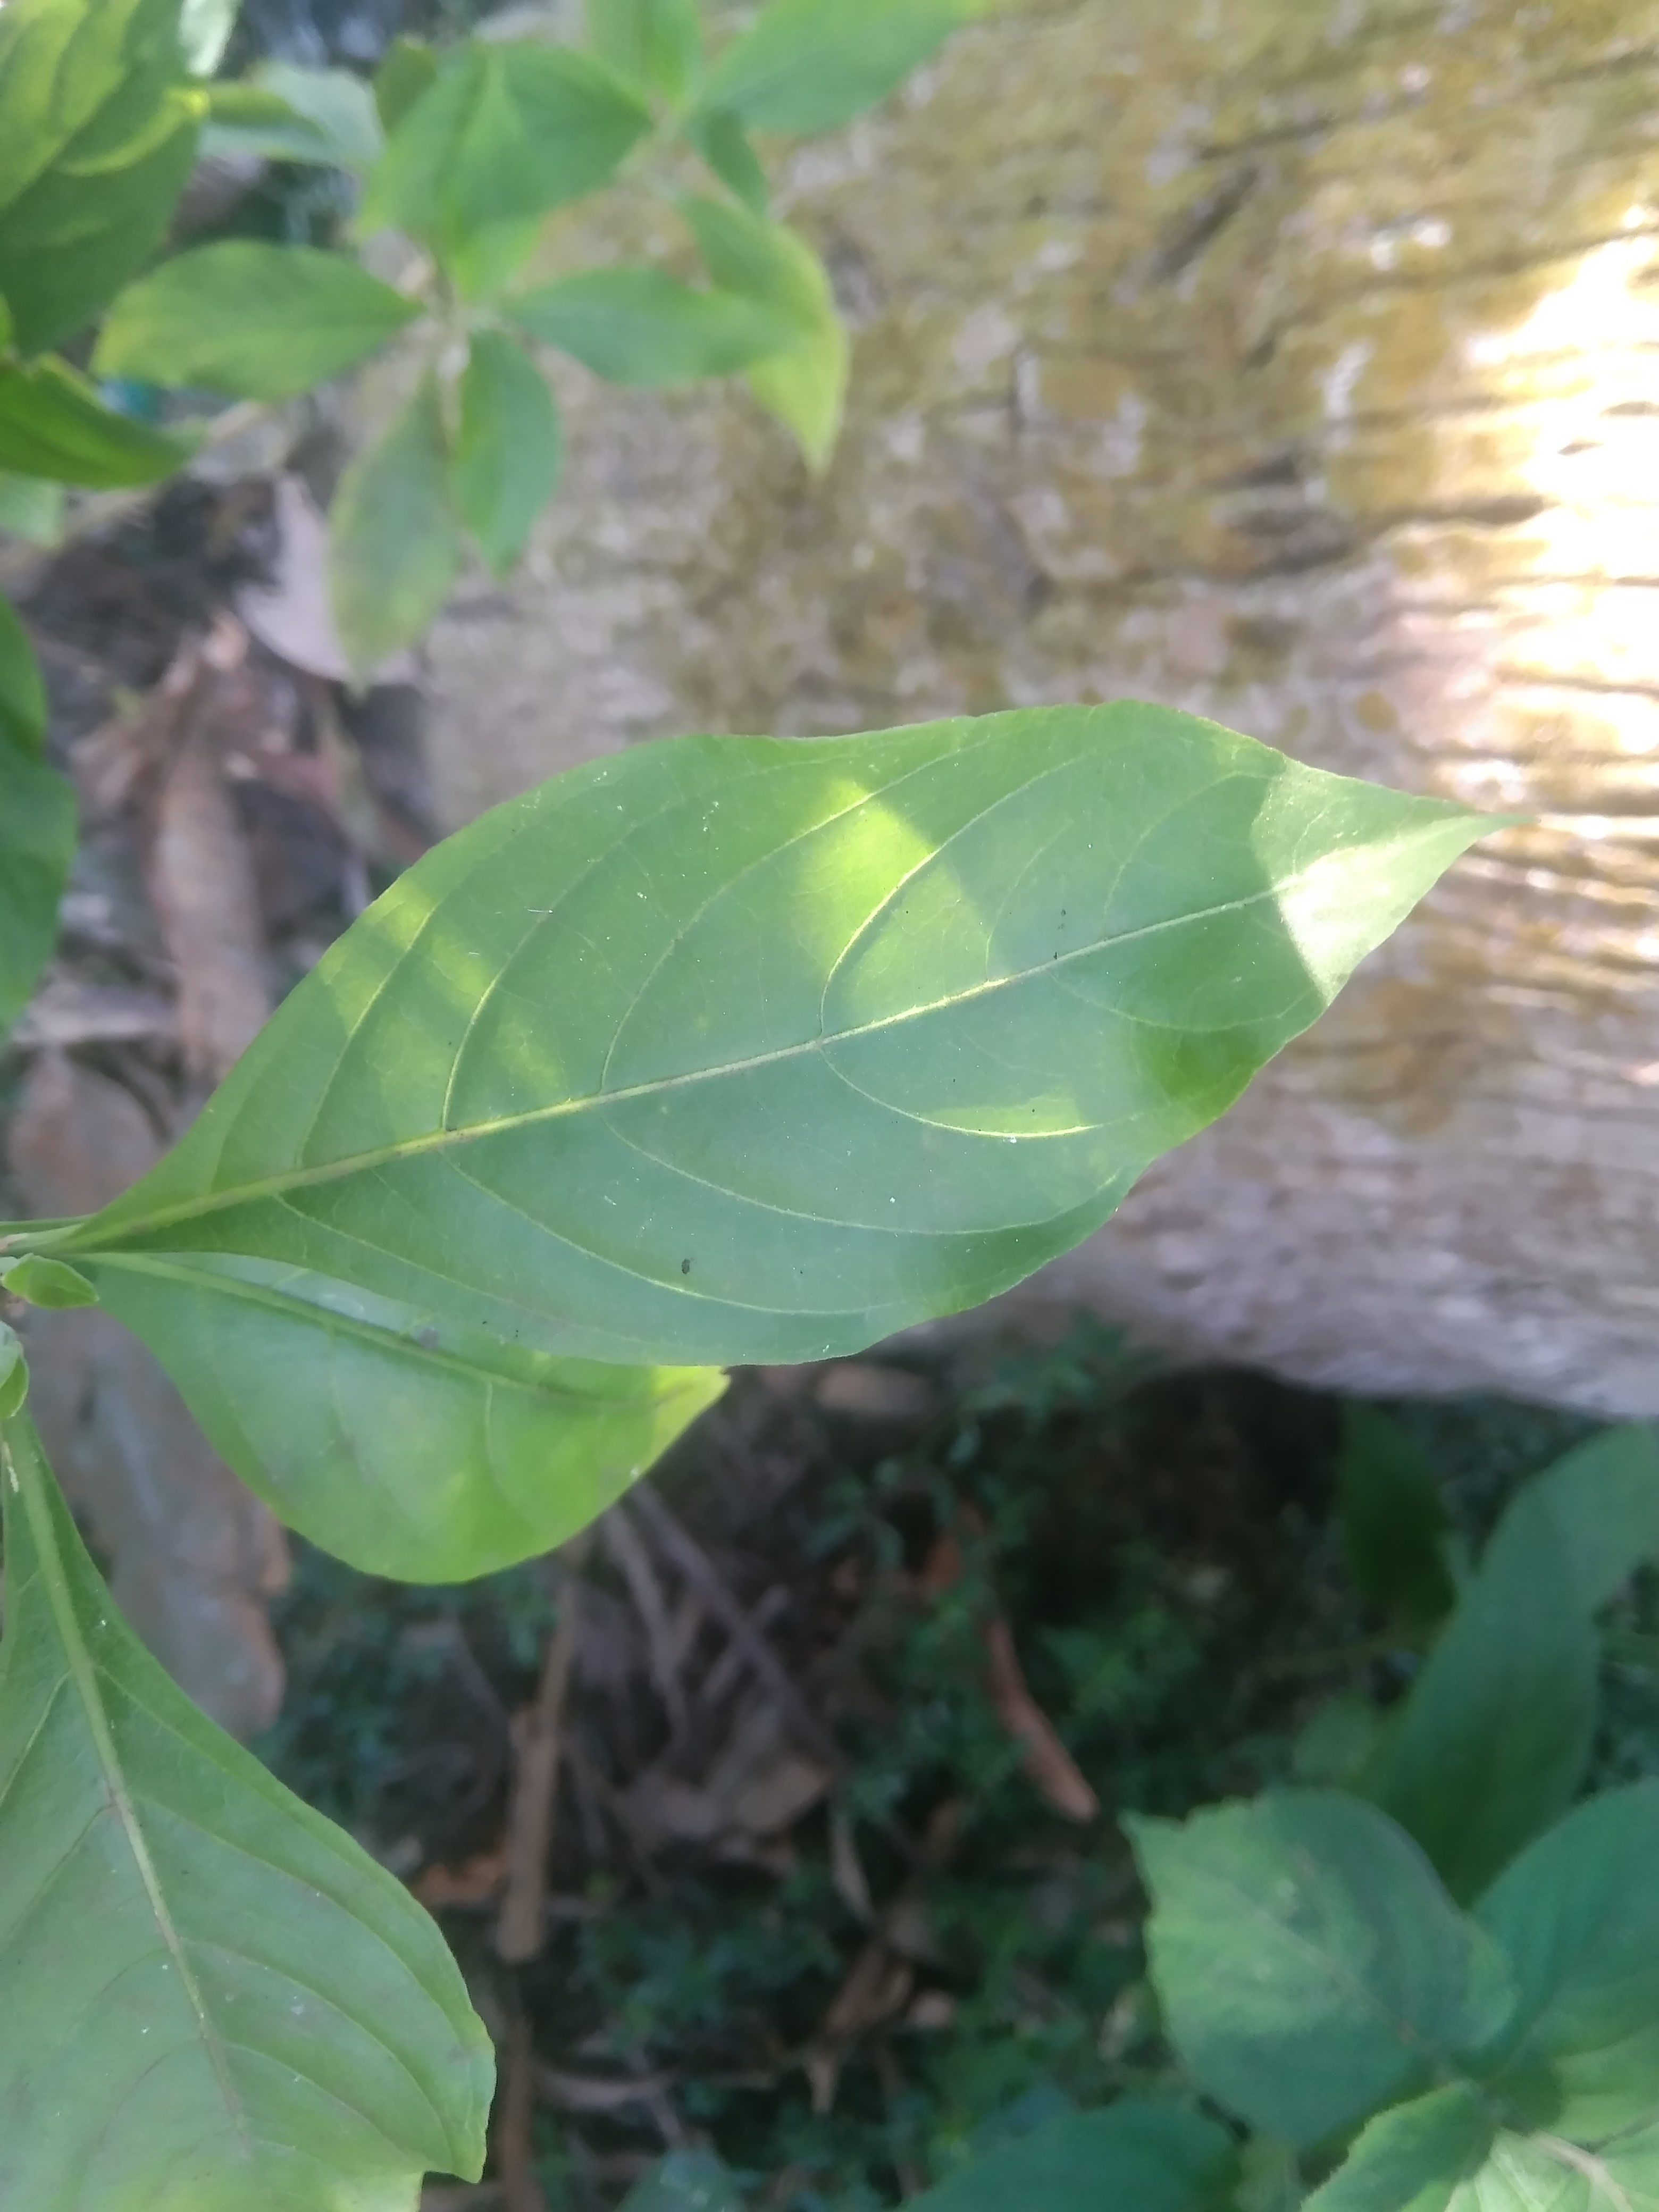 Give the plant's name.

vasaka
